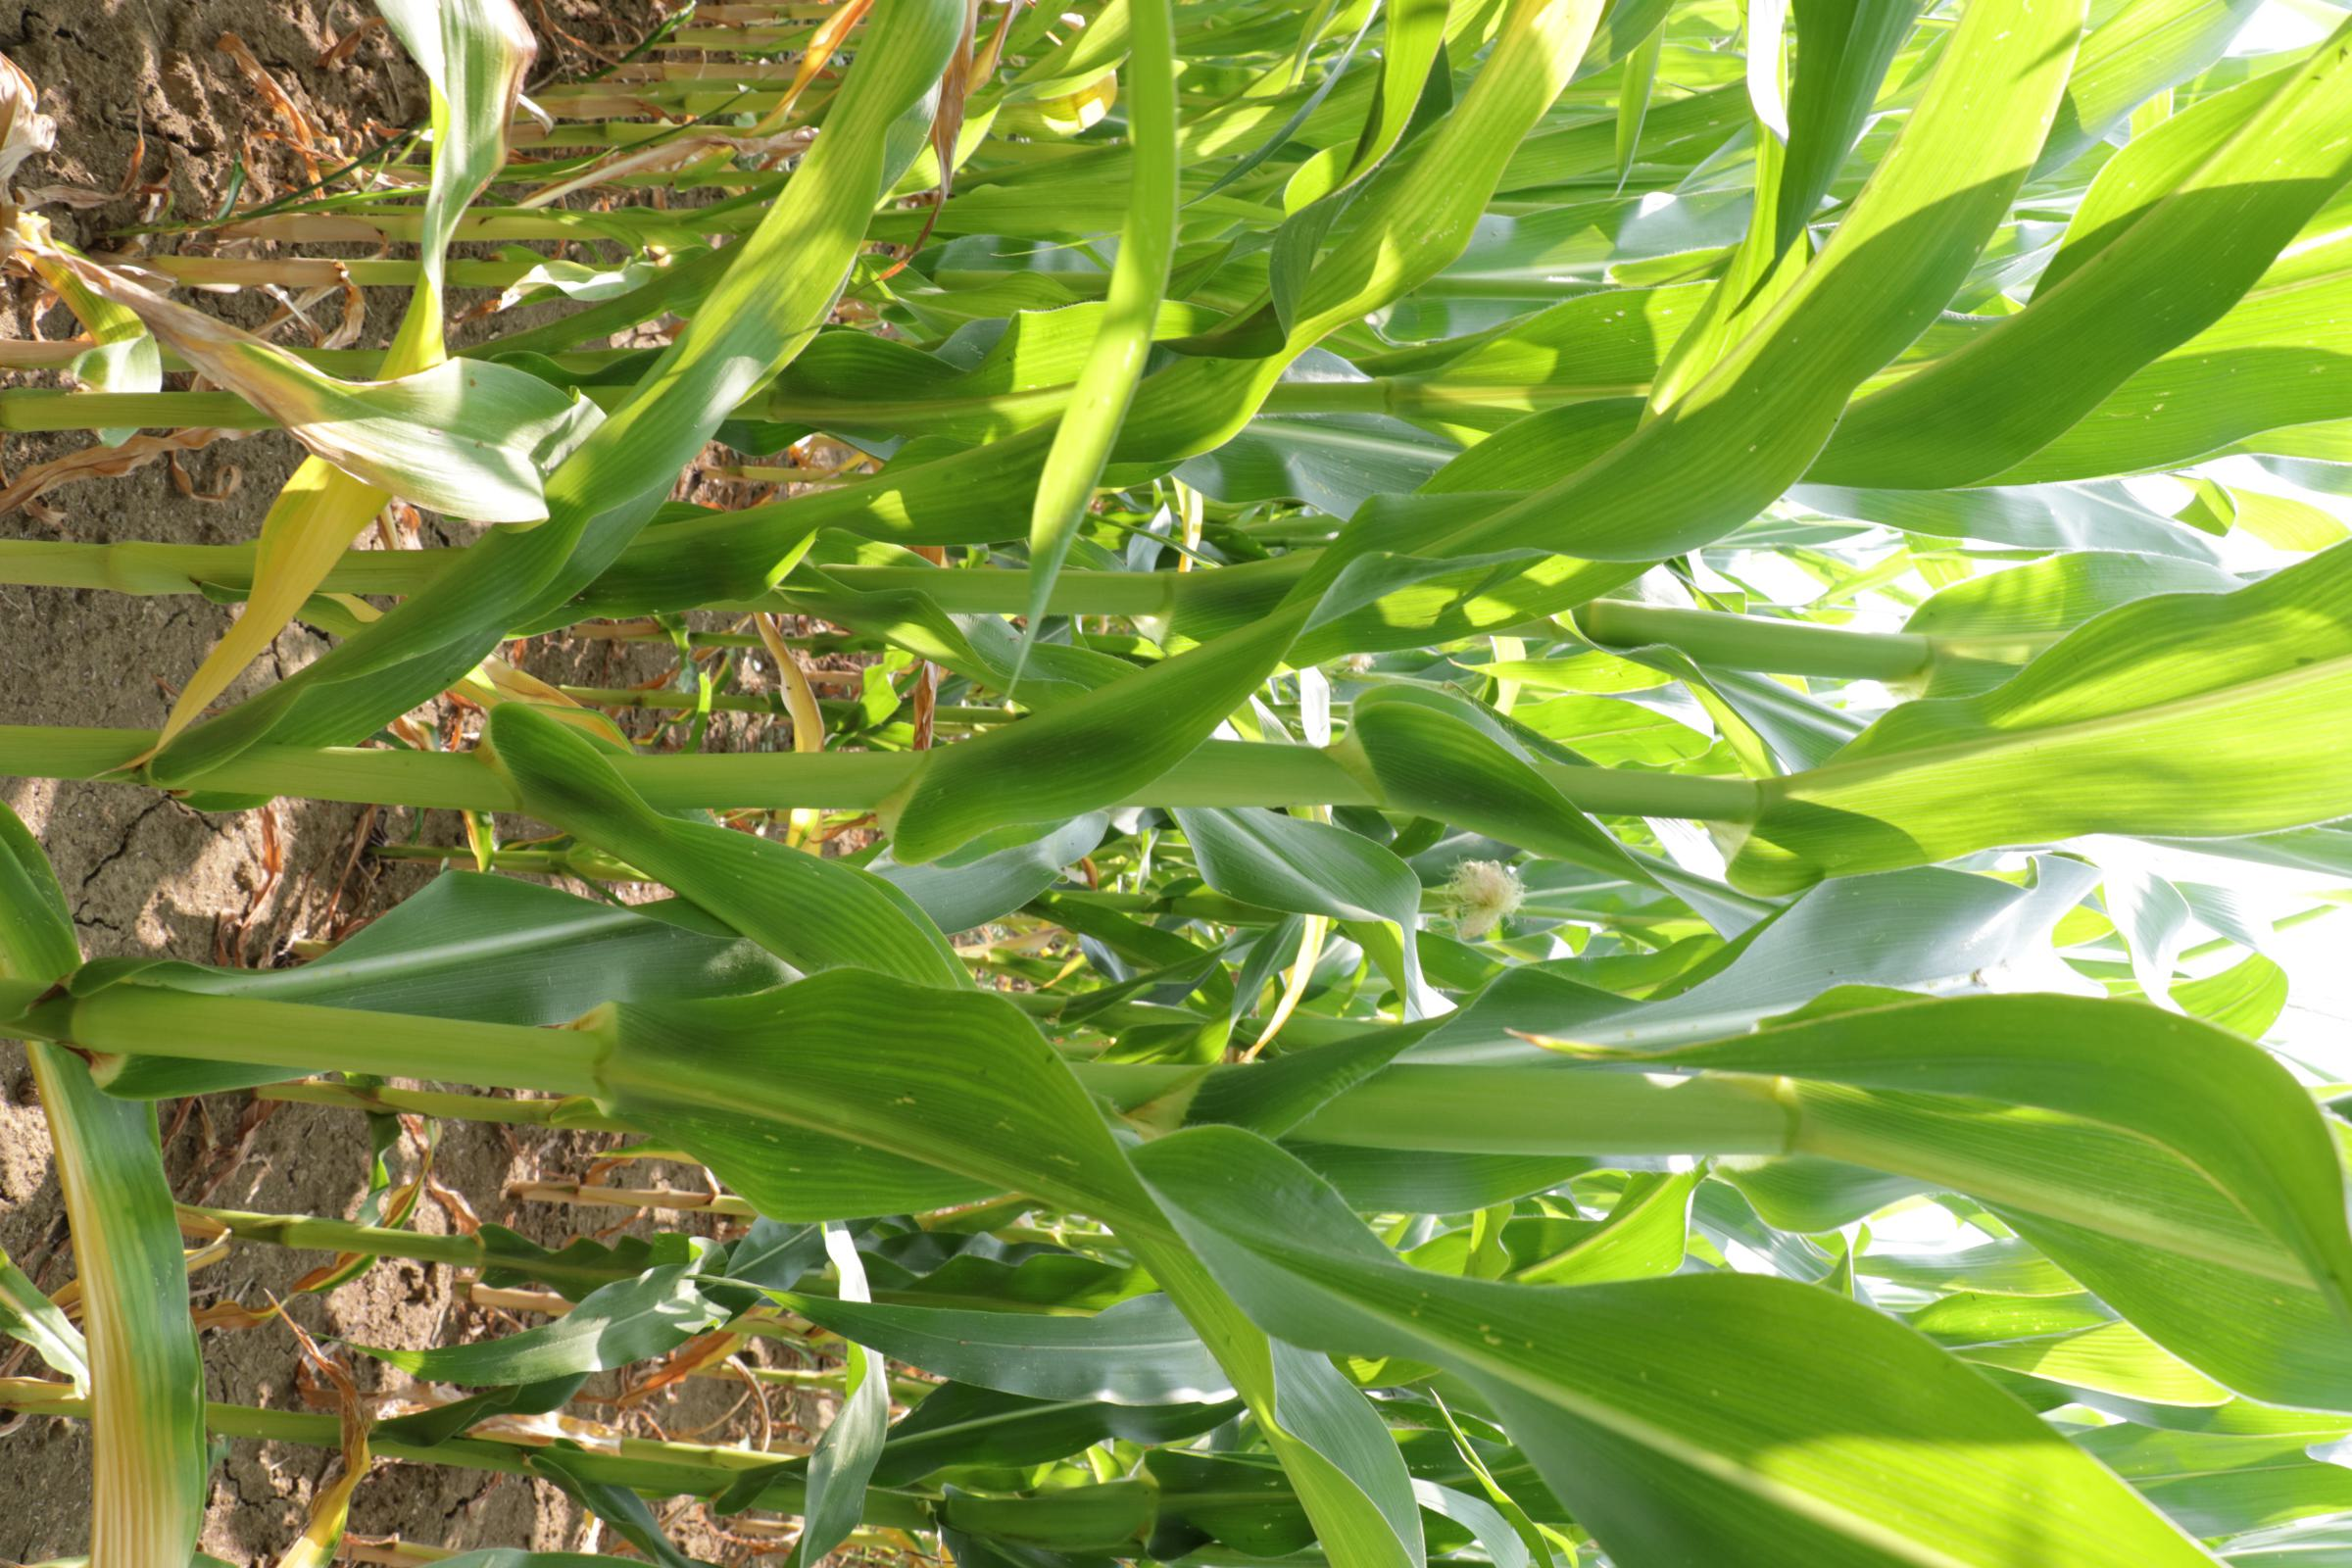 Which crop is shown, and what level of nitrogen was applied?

maize, no added nitrogen
